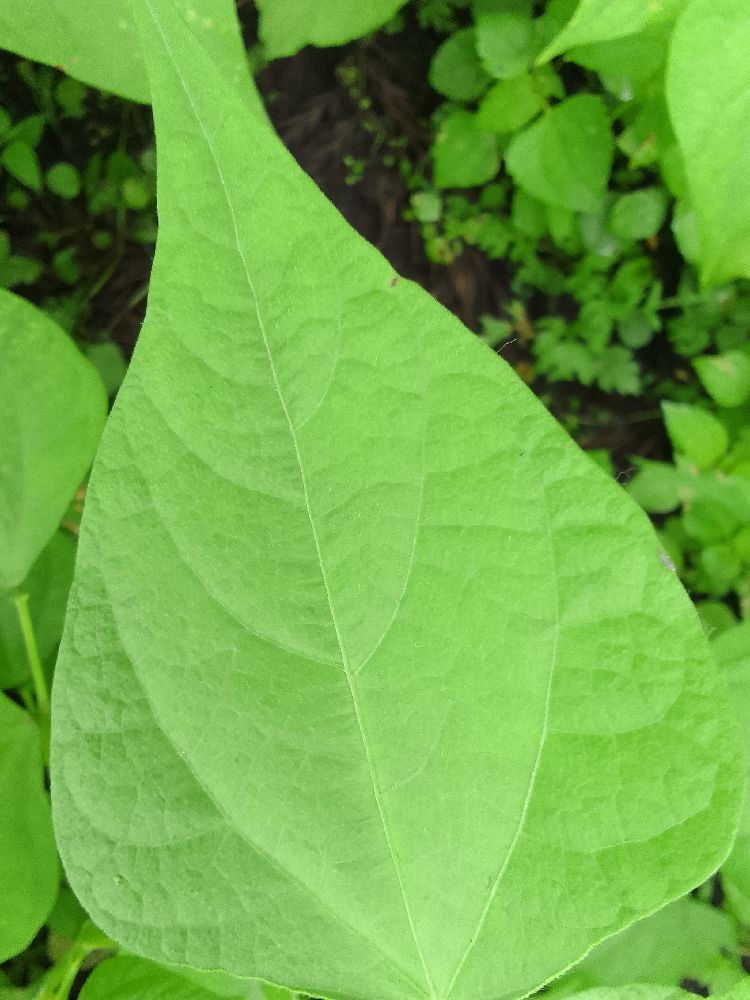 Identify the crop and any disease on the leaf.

common bean, healthy
